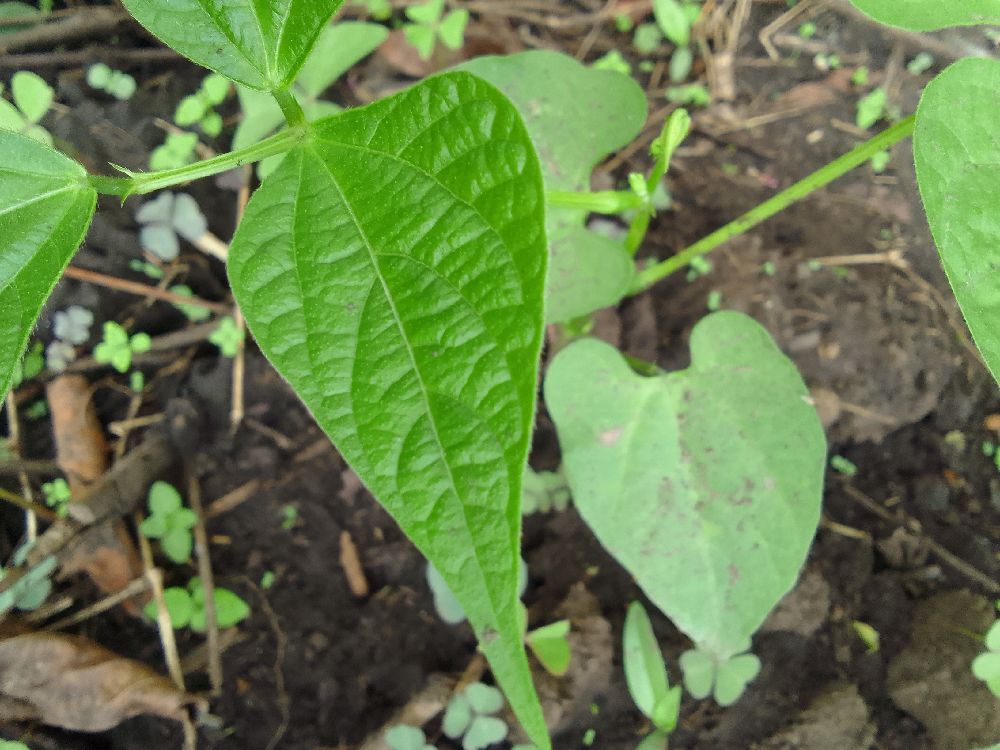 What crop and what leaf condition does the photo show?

common bean, healthy
